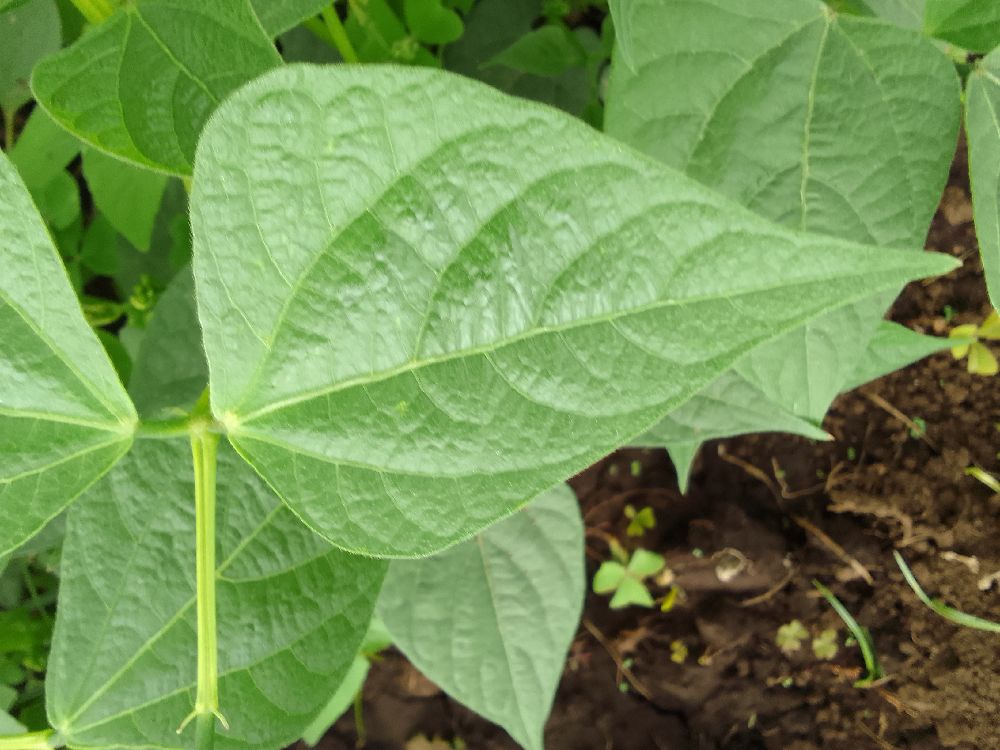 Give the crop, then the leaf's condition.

common bean, healthy
